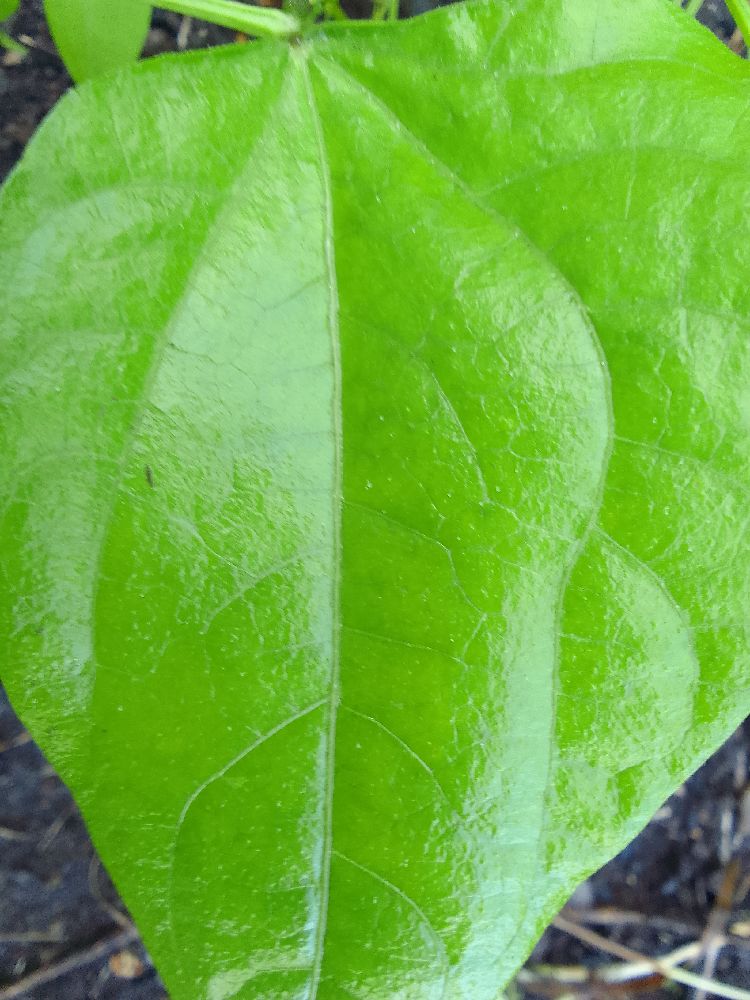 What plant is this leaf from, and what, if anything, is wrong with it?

common bean, healthy
